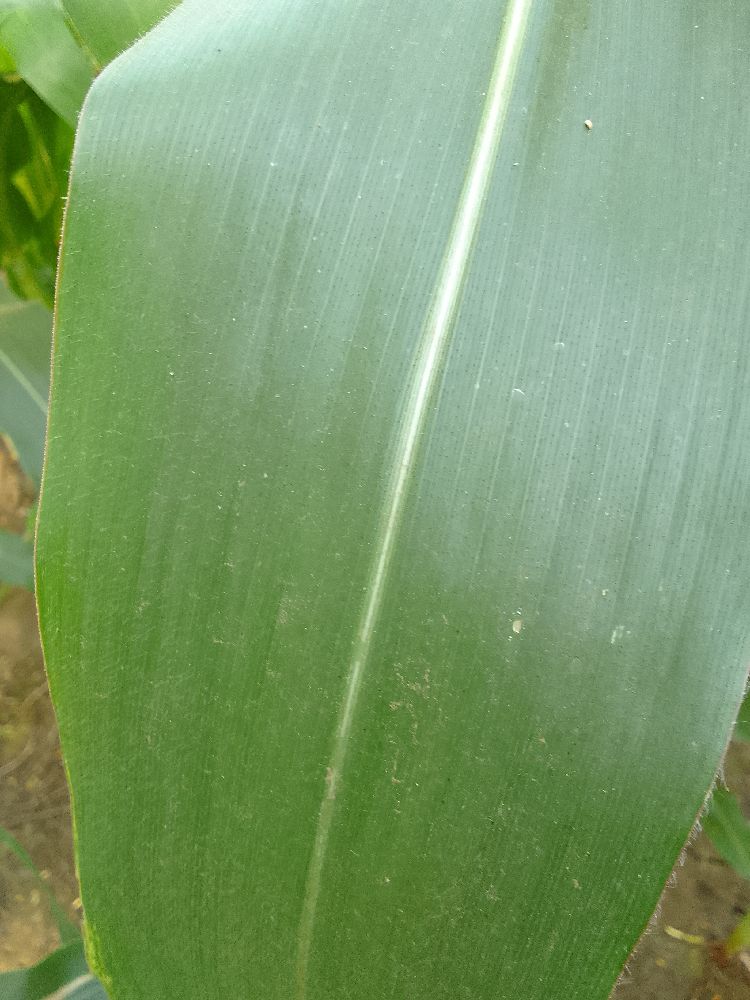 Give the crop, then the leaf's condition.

maize, healthy
